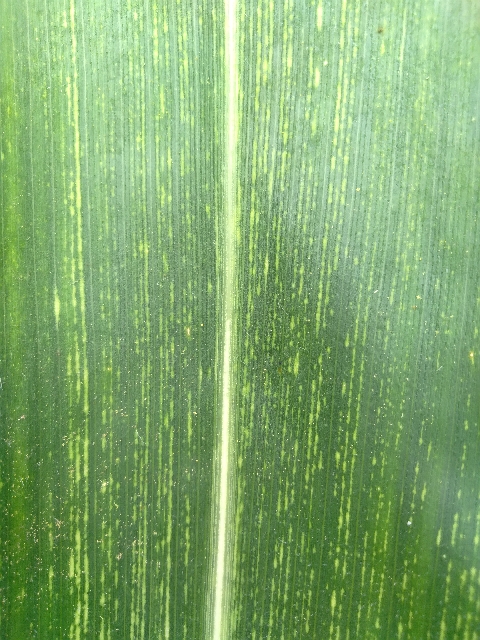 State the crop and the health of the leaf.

maize, maize streak virus
